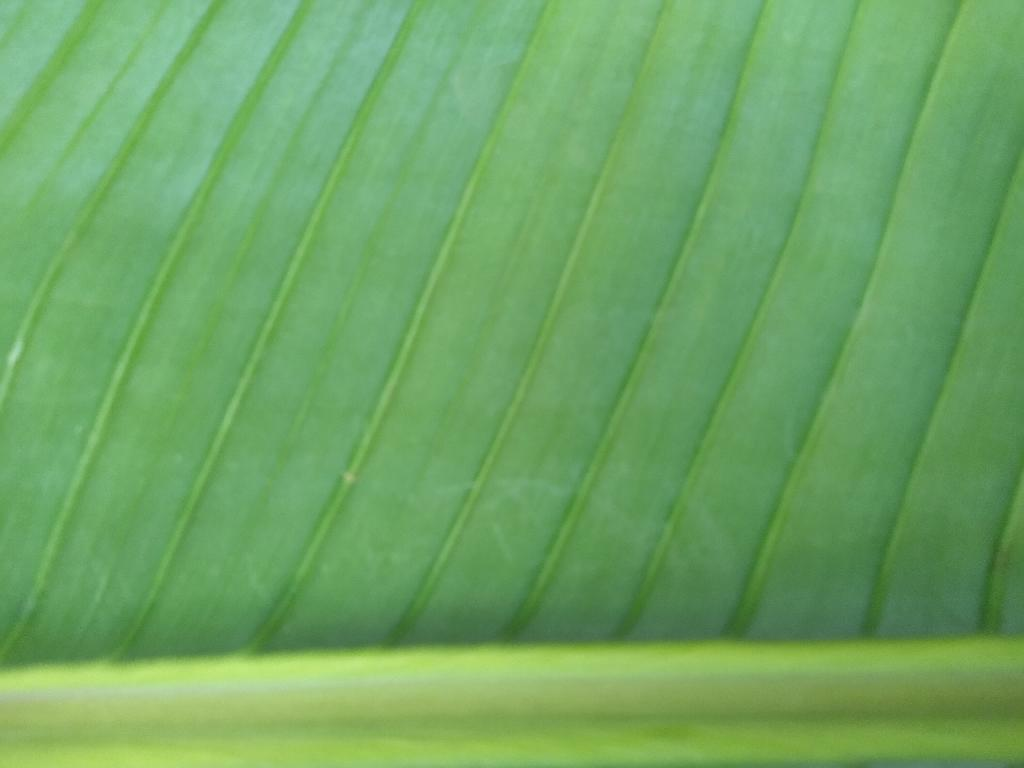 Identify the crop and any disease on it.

banana, healthy
